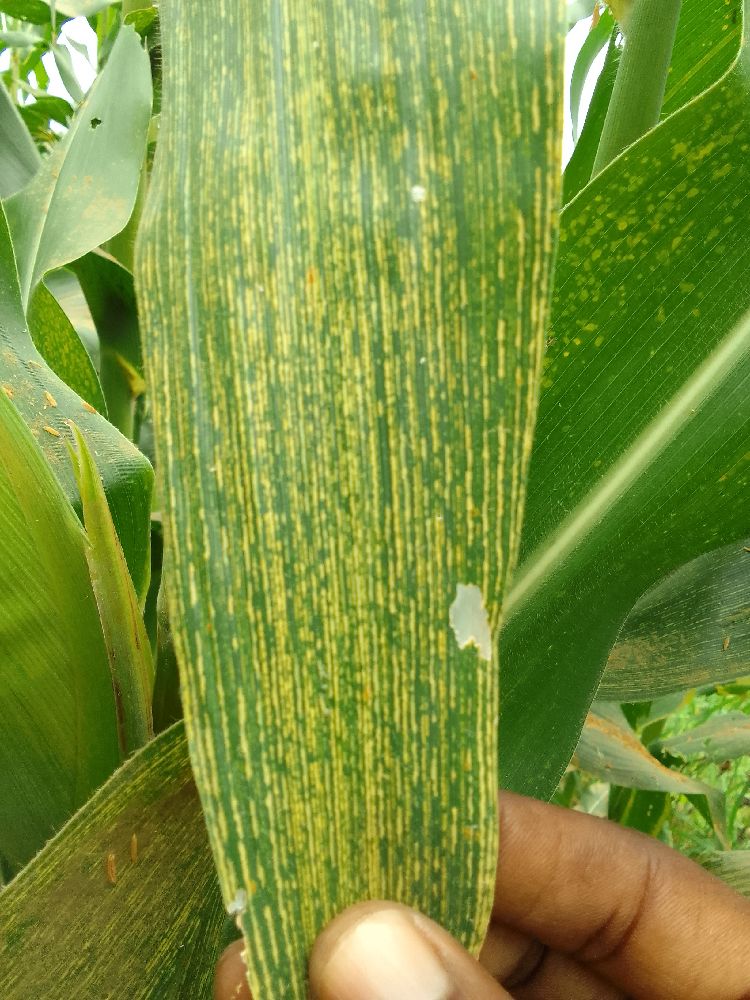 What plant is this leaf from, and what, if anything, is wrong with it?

maize, maize streak virus
